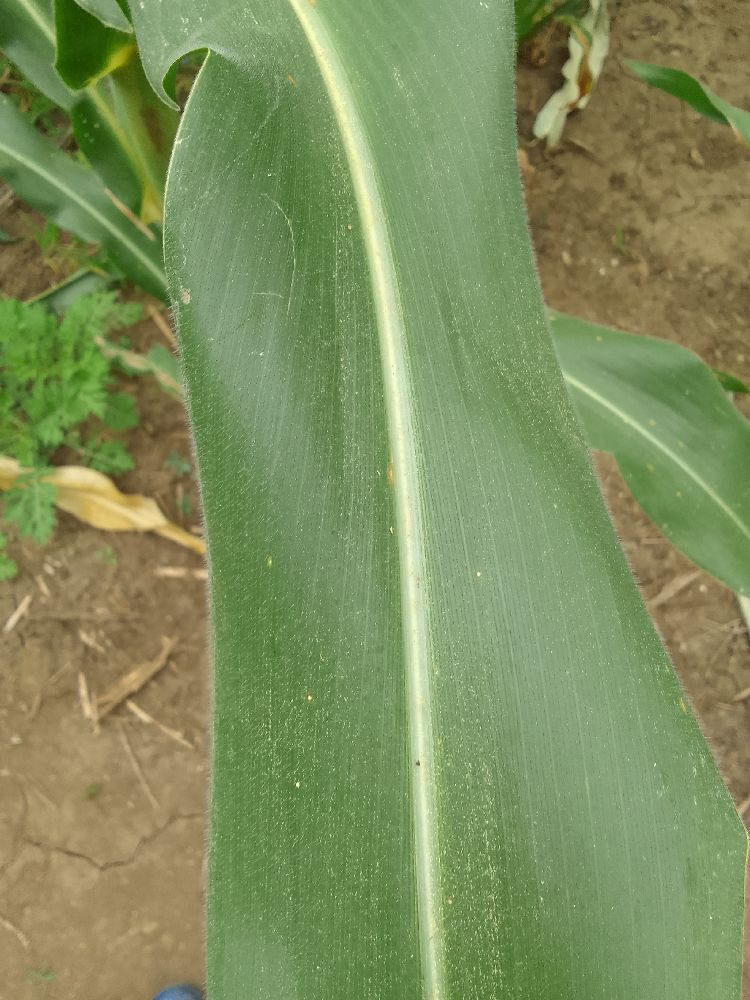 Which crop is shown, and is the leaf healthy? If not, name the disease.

maize, healthy
